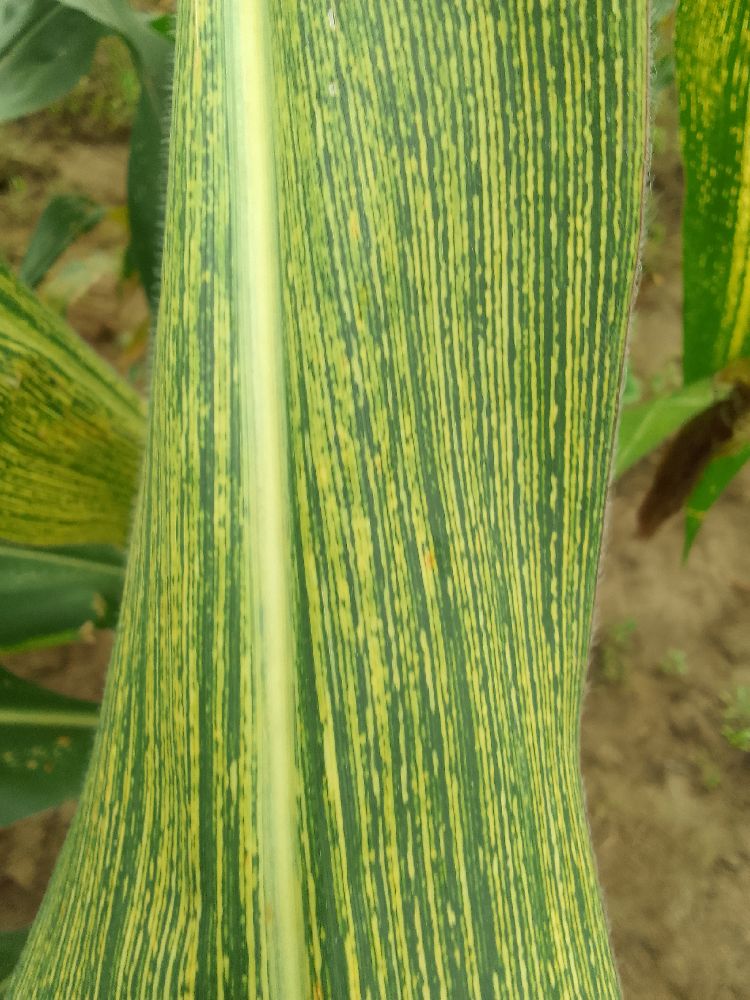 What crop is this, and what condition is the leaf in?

maize, maize streak virus
